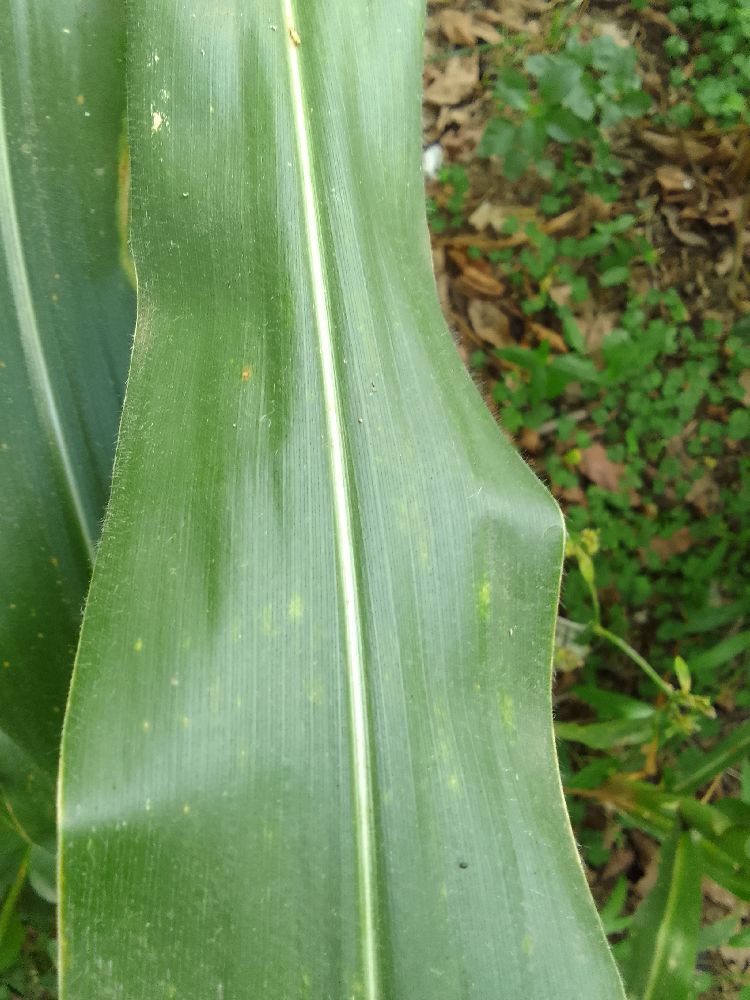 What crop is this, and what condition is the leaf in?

maize, healthy
